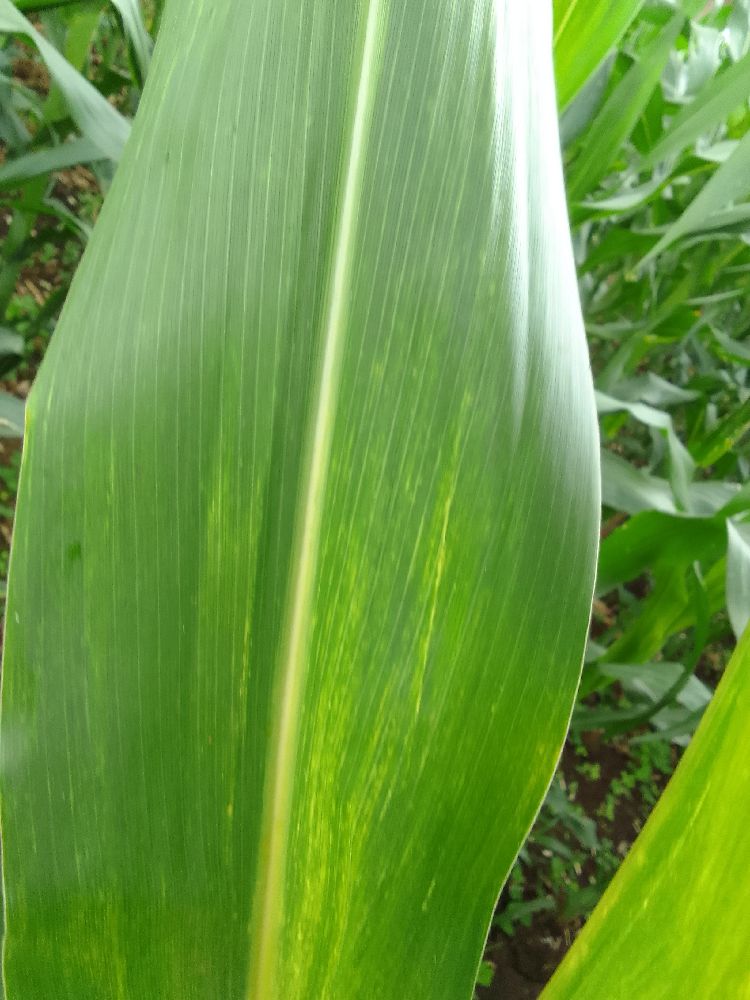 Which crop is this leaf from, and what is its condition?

maize, maize lethal necrosis
